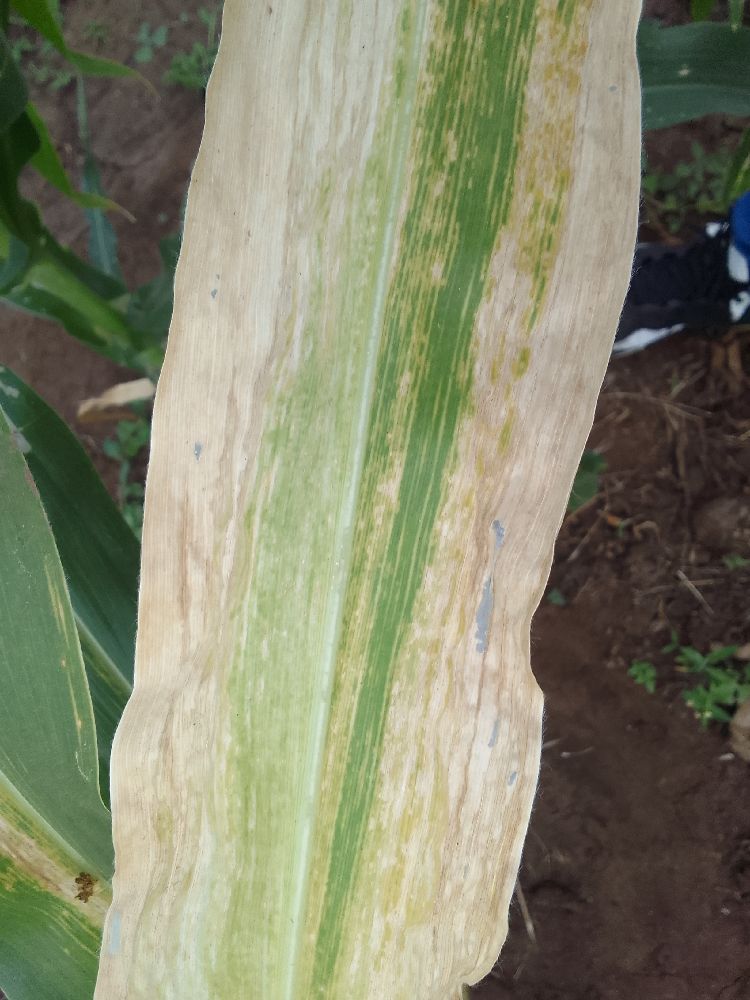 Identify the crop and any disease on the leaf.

maize, maize lethal necrosis
